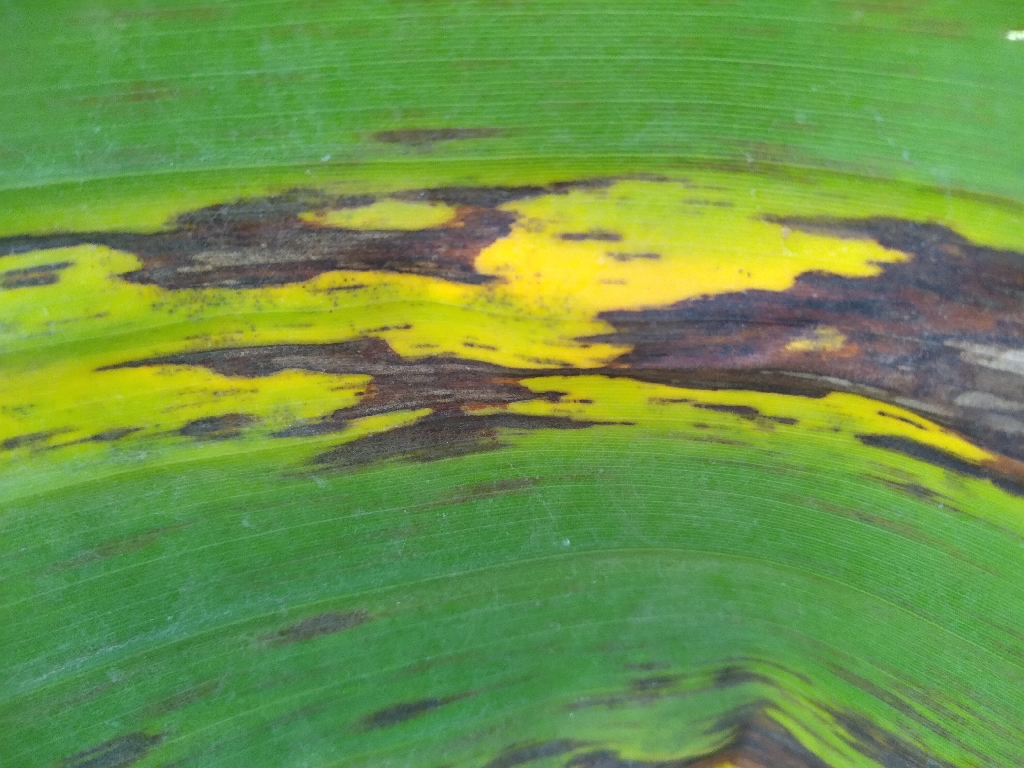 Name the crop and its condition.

banana, black sigatoka
